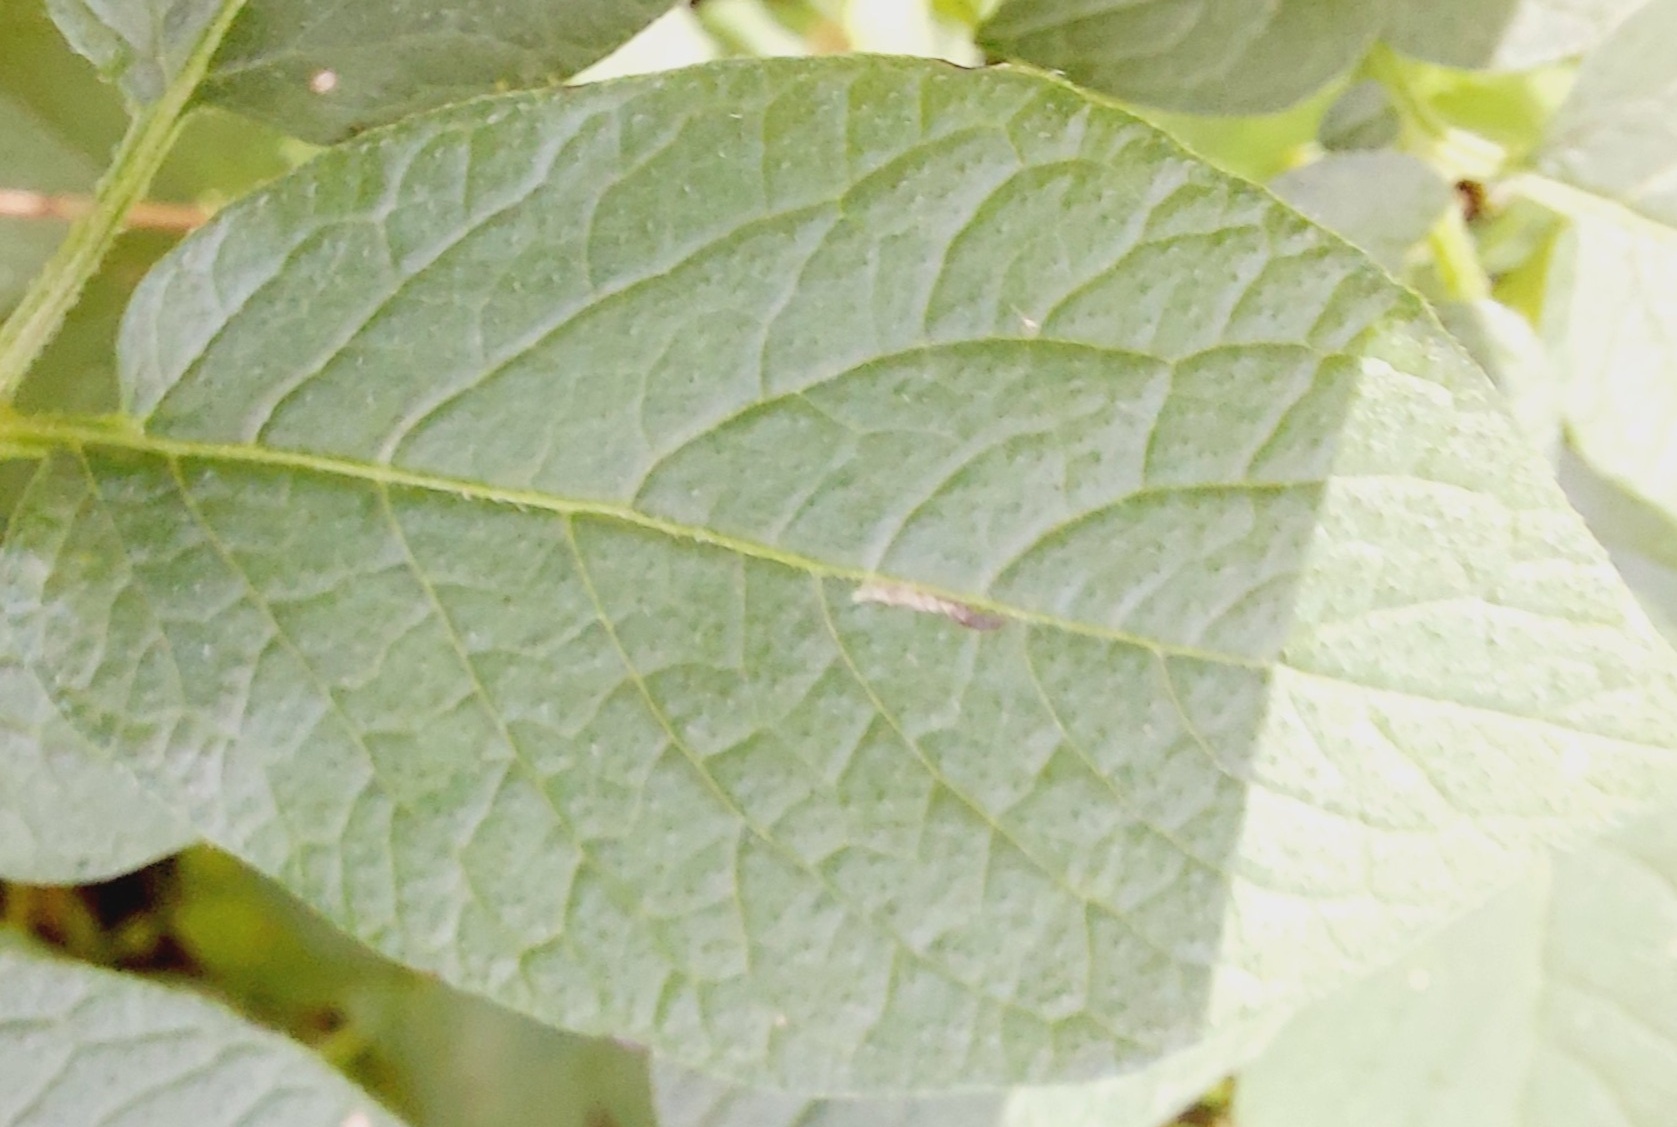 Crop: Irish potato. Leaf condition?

healthy
